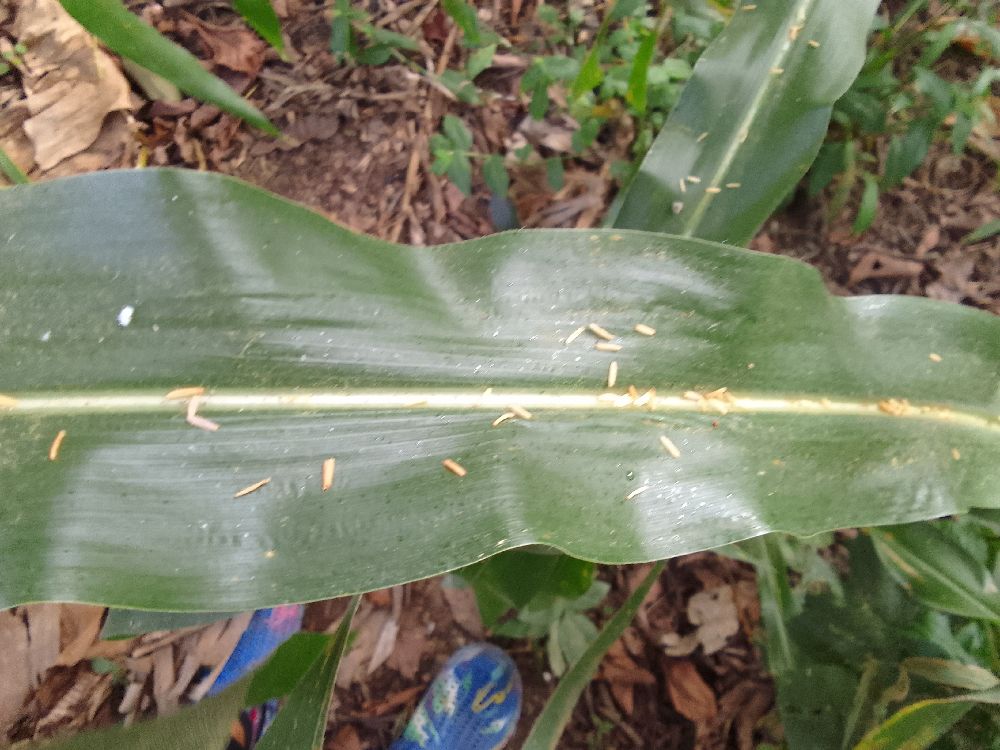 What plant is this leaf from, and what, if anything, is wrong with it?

maize, healthy
